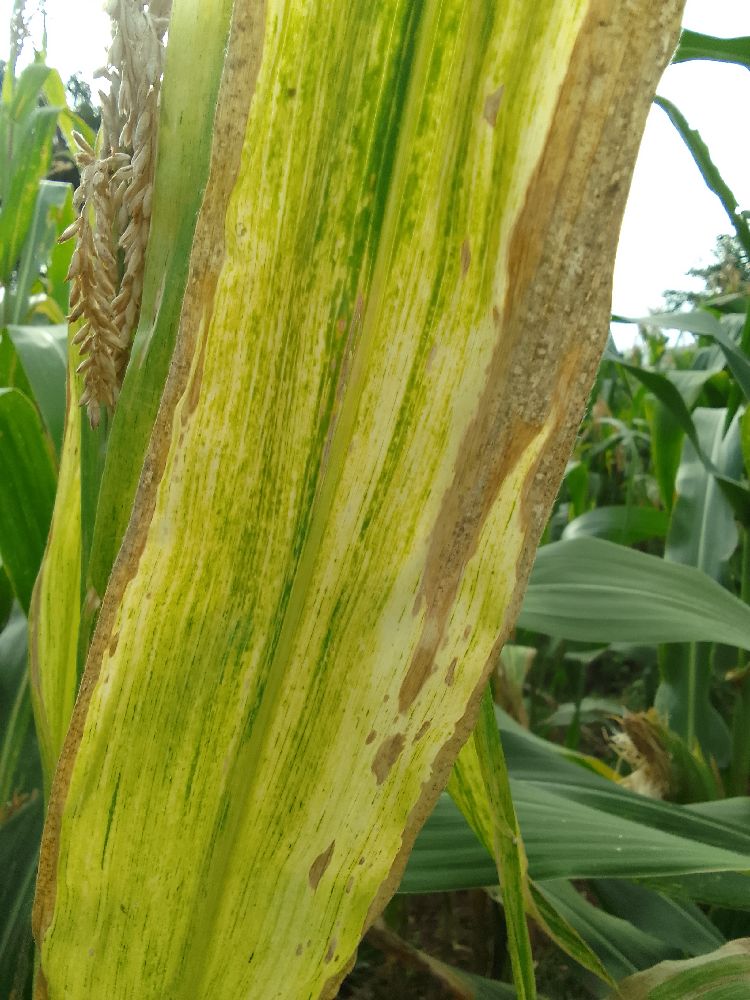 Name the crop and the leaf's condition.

maize, maize lethal necrosis
